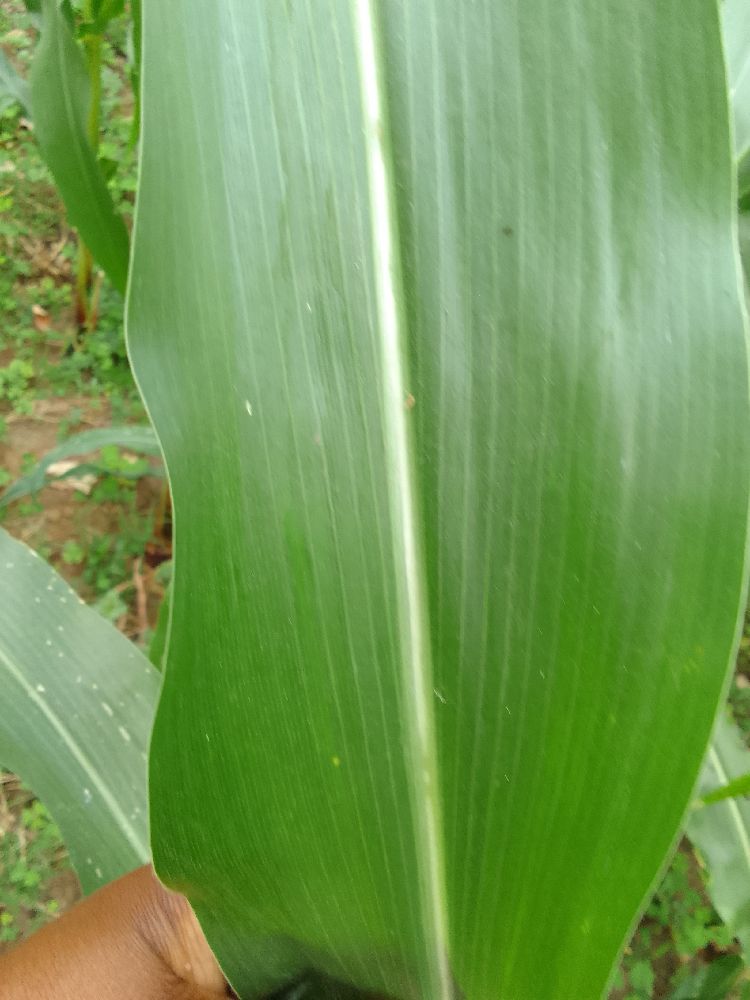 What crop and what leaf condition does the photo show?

maize, healthy
